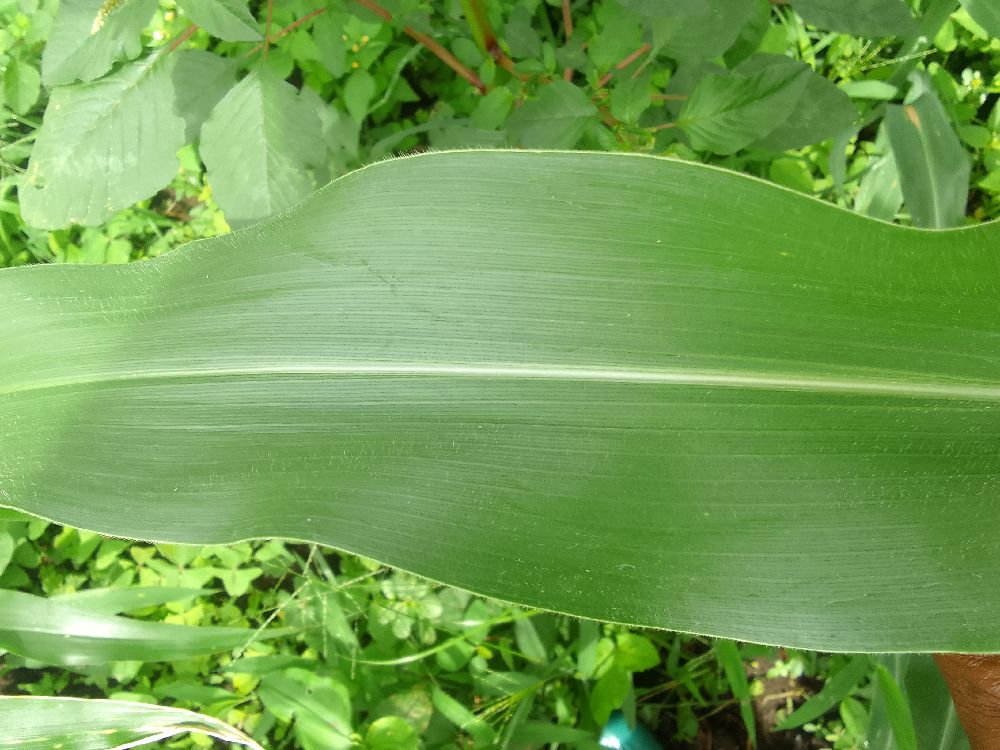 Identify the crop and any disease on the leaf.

maize, healthy
